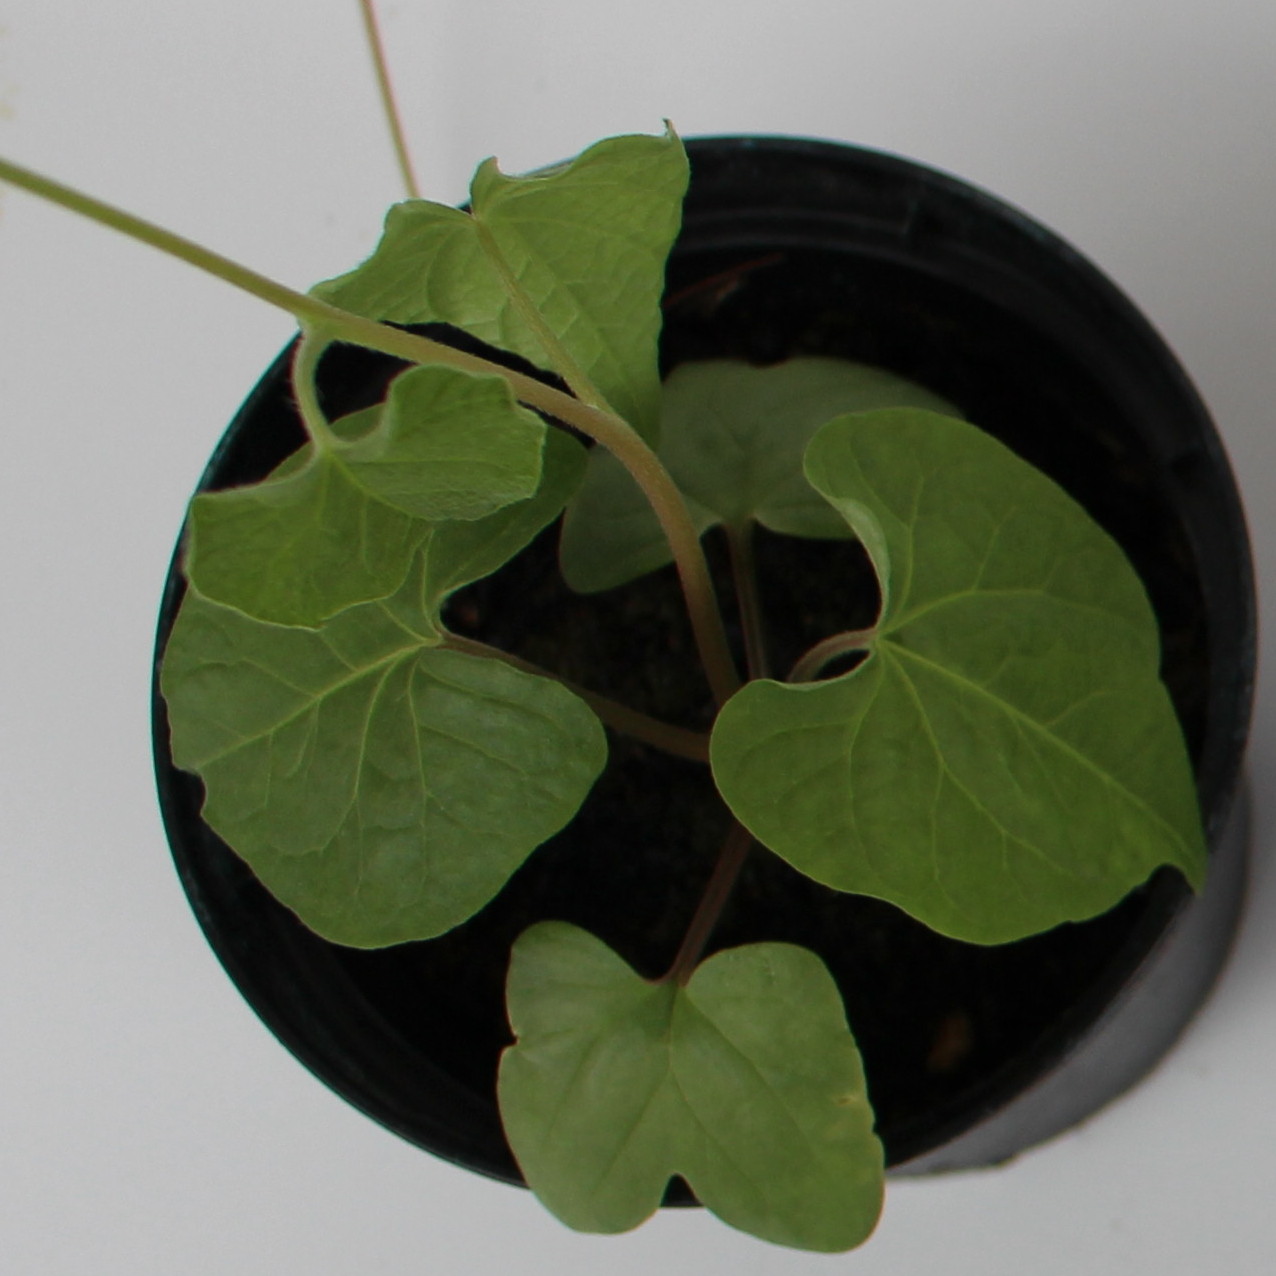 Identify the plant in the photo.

Convolvulus arvensis
